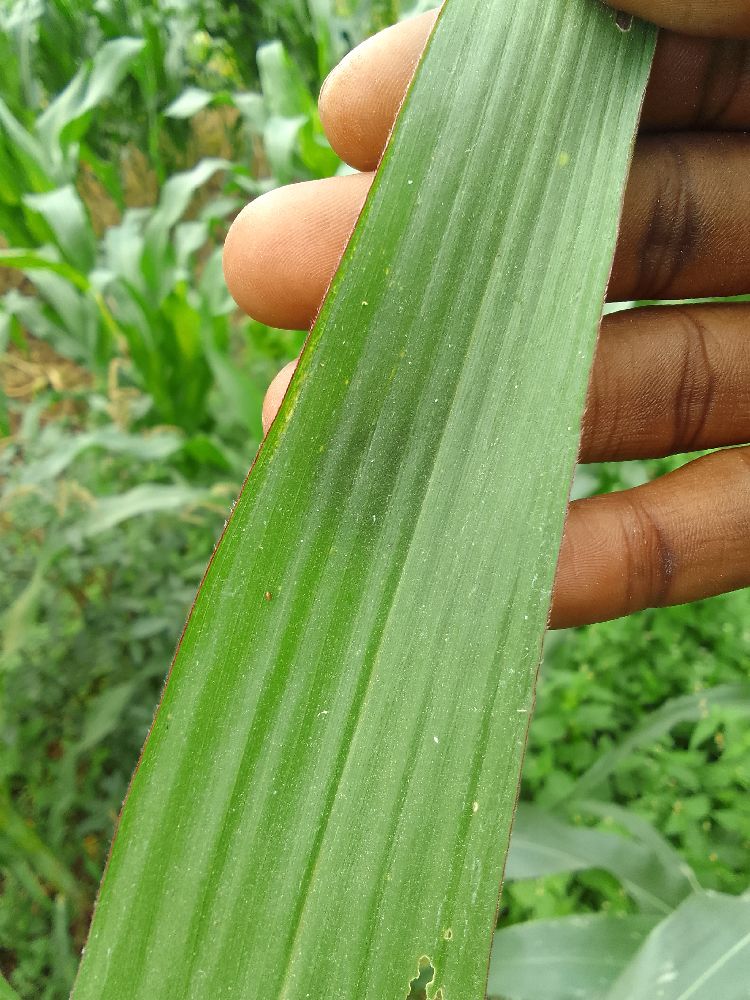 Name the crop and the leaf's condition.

maize, healthy
